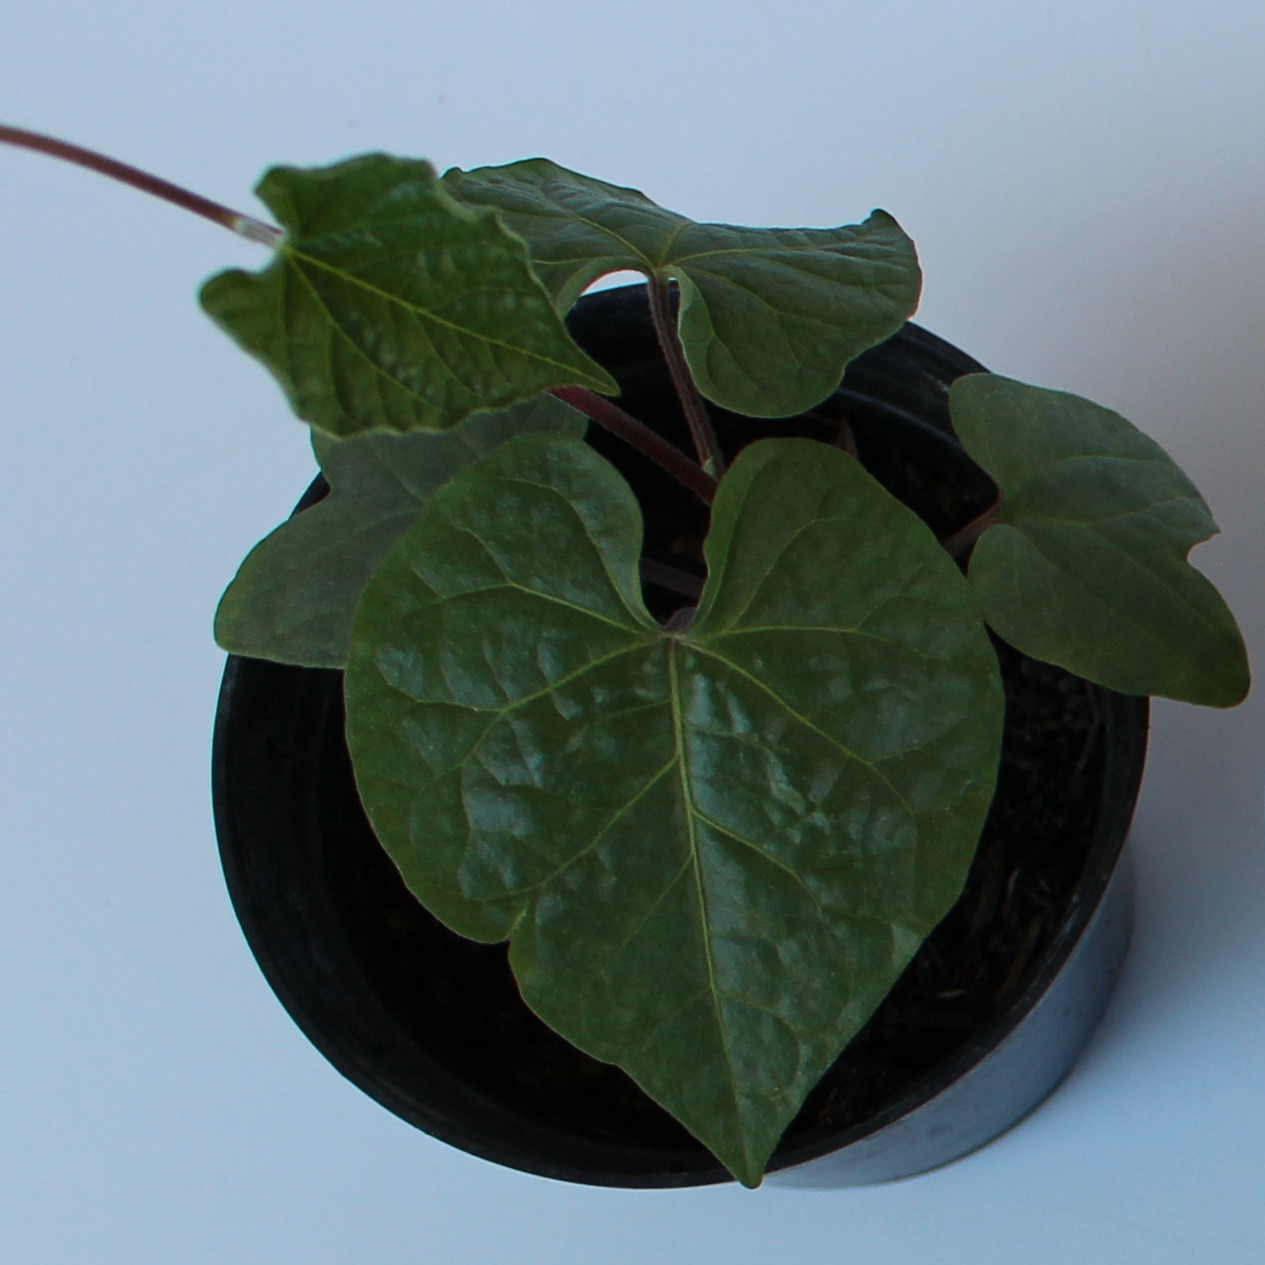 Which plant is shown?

Convolvulus arvensis
